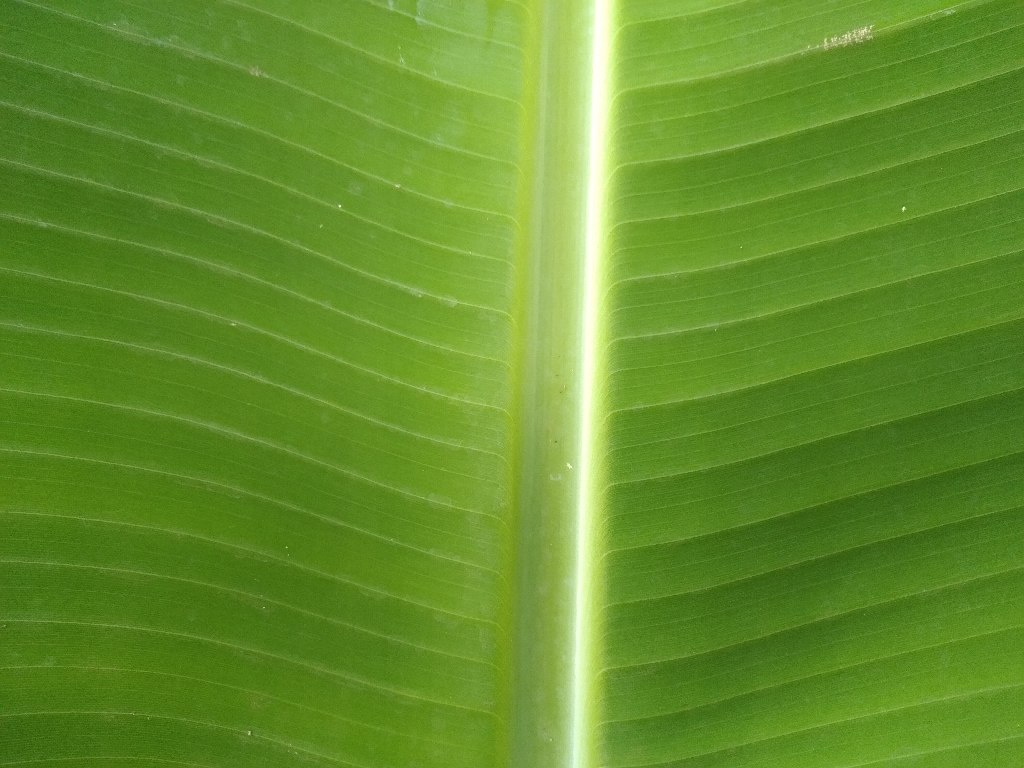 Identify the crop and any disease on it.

banana, healthy
